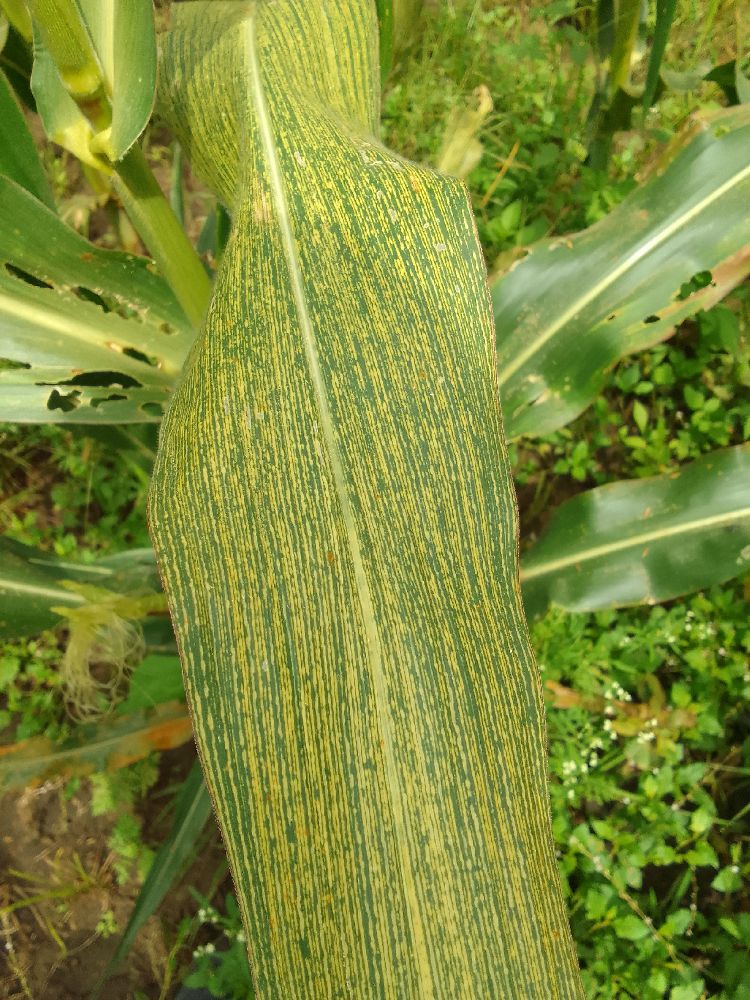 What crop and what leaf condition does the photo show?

maize, maize streak virus
